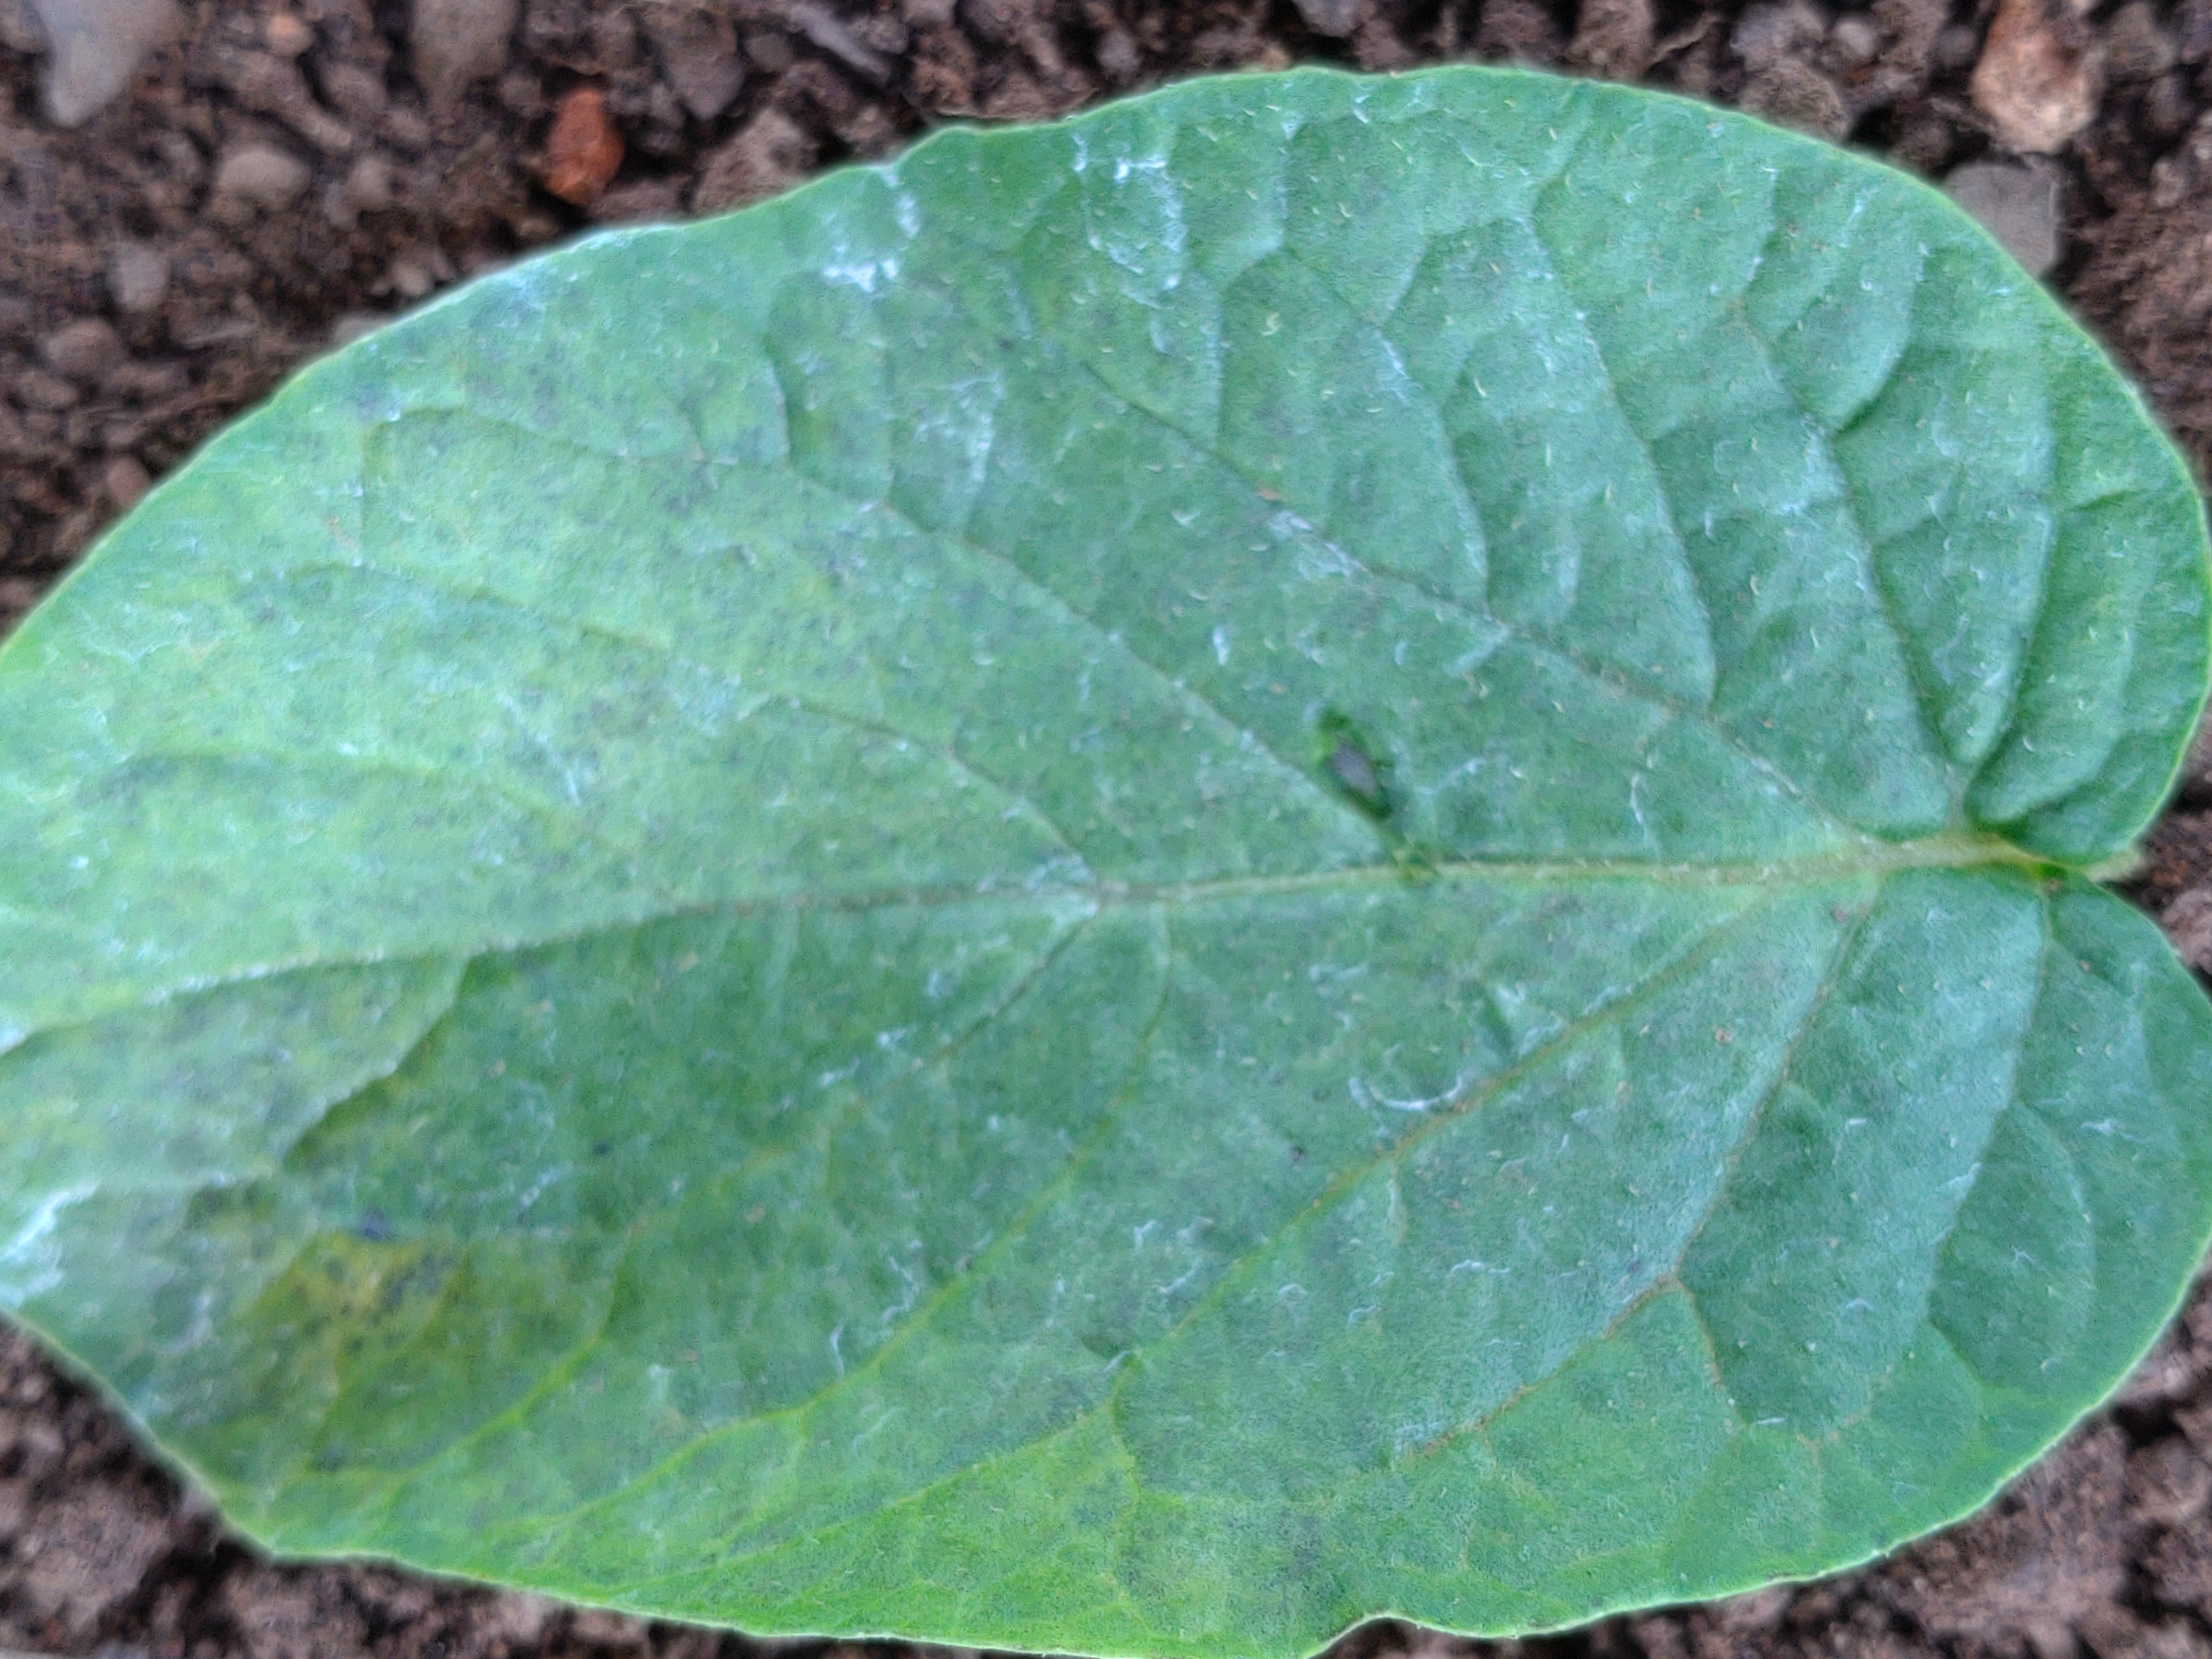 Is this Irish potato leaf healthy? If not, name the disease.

early blight
